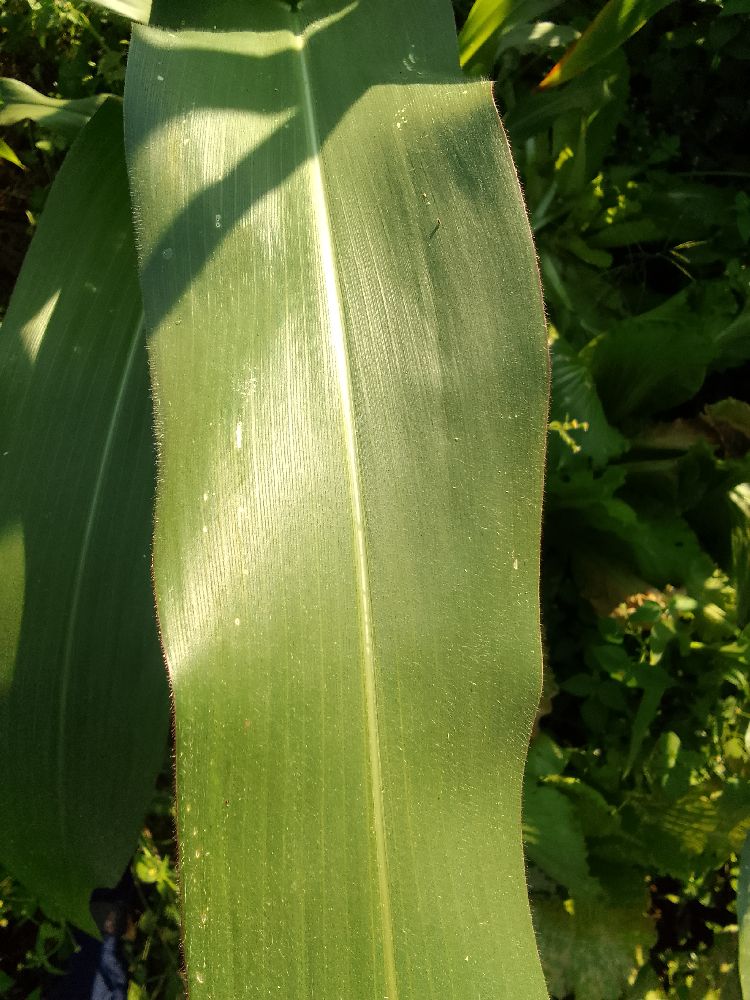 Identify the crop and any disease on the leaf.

maize, healthy
